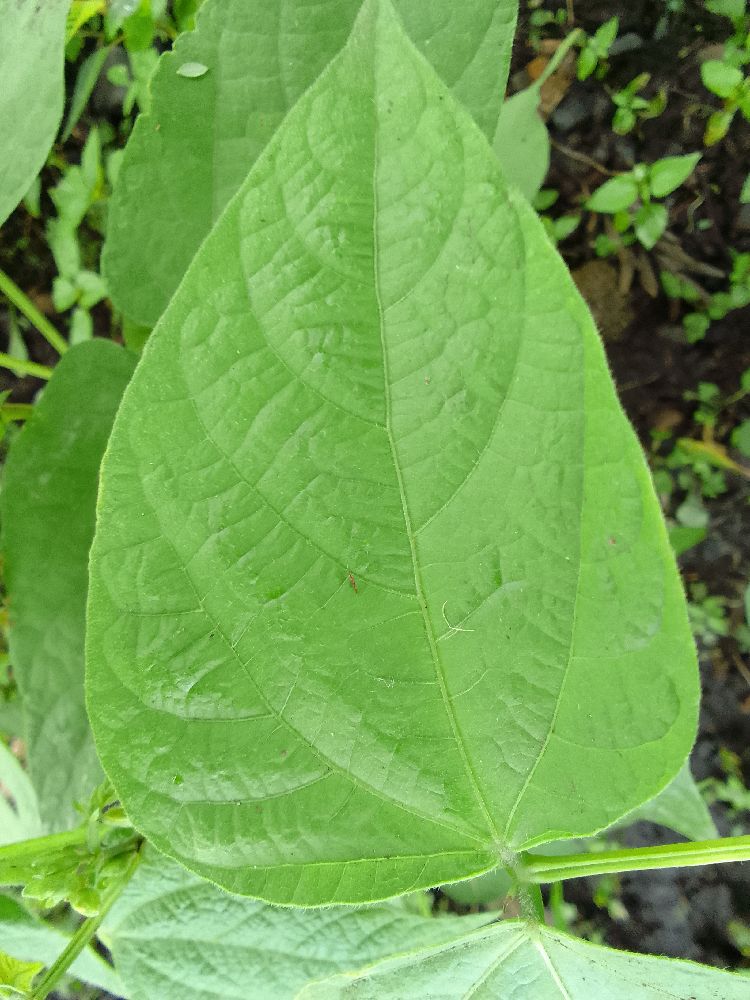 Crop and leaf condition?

common bean, healthy
